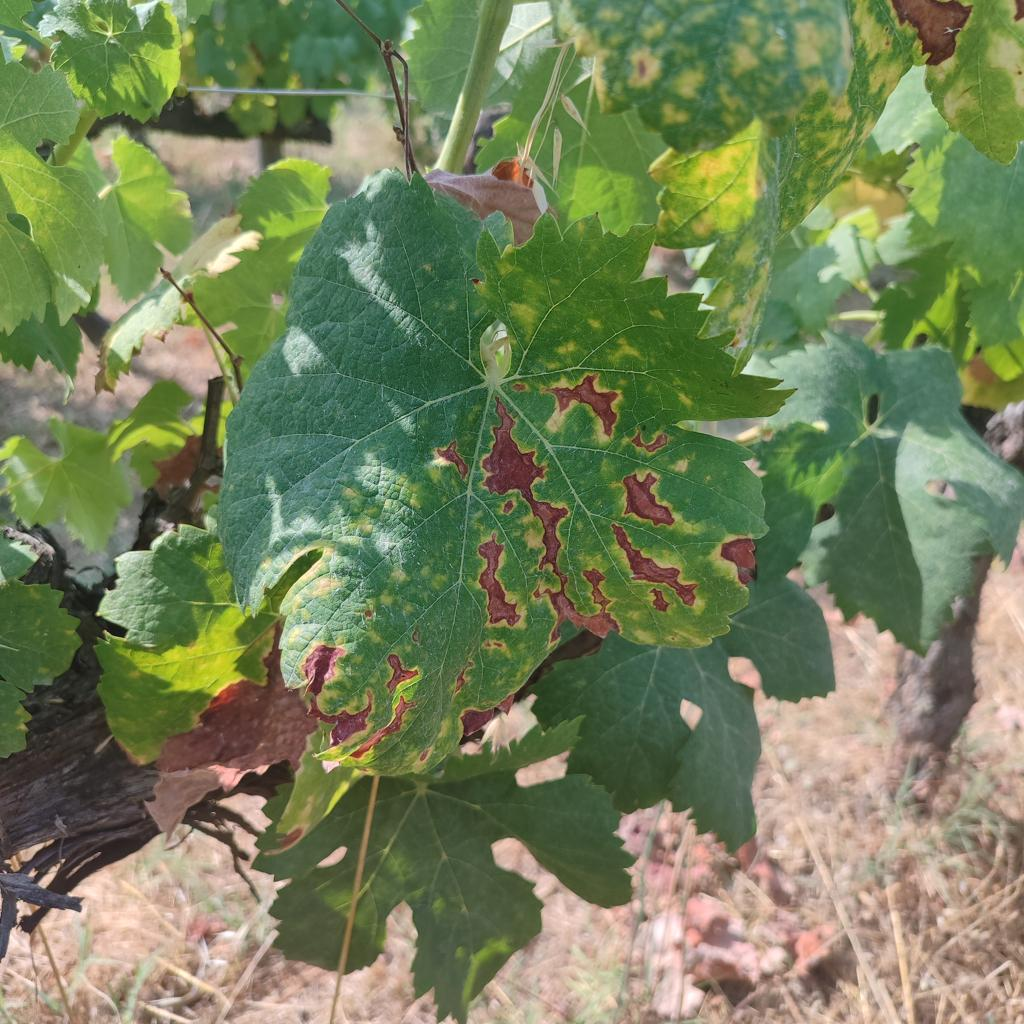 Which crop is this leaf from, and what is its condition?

grapevine, esca complex
